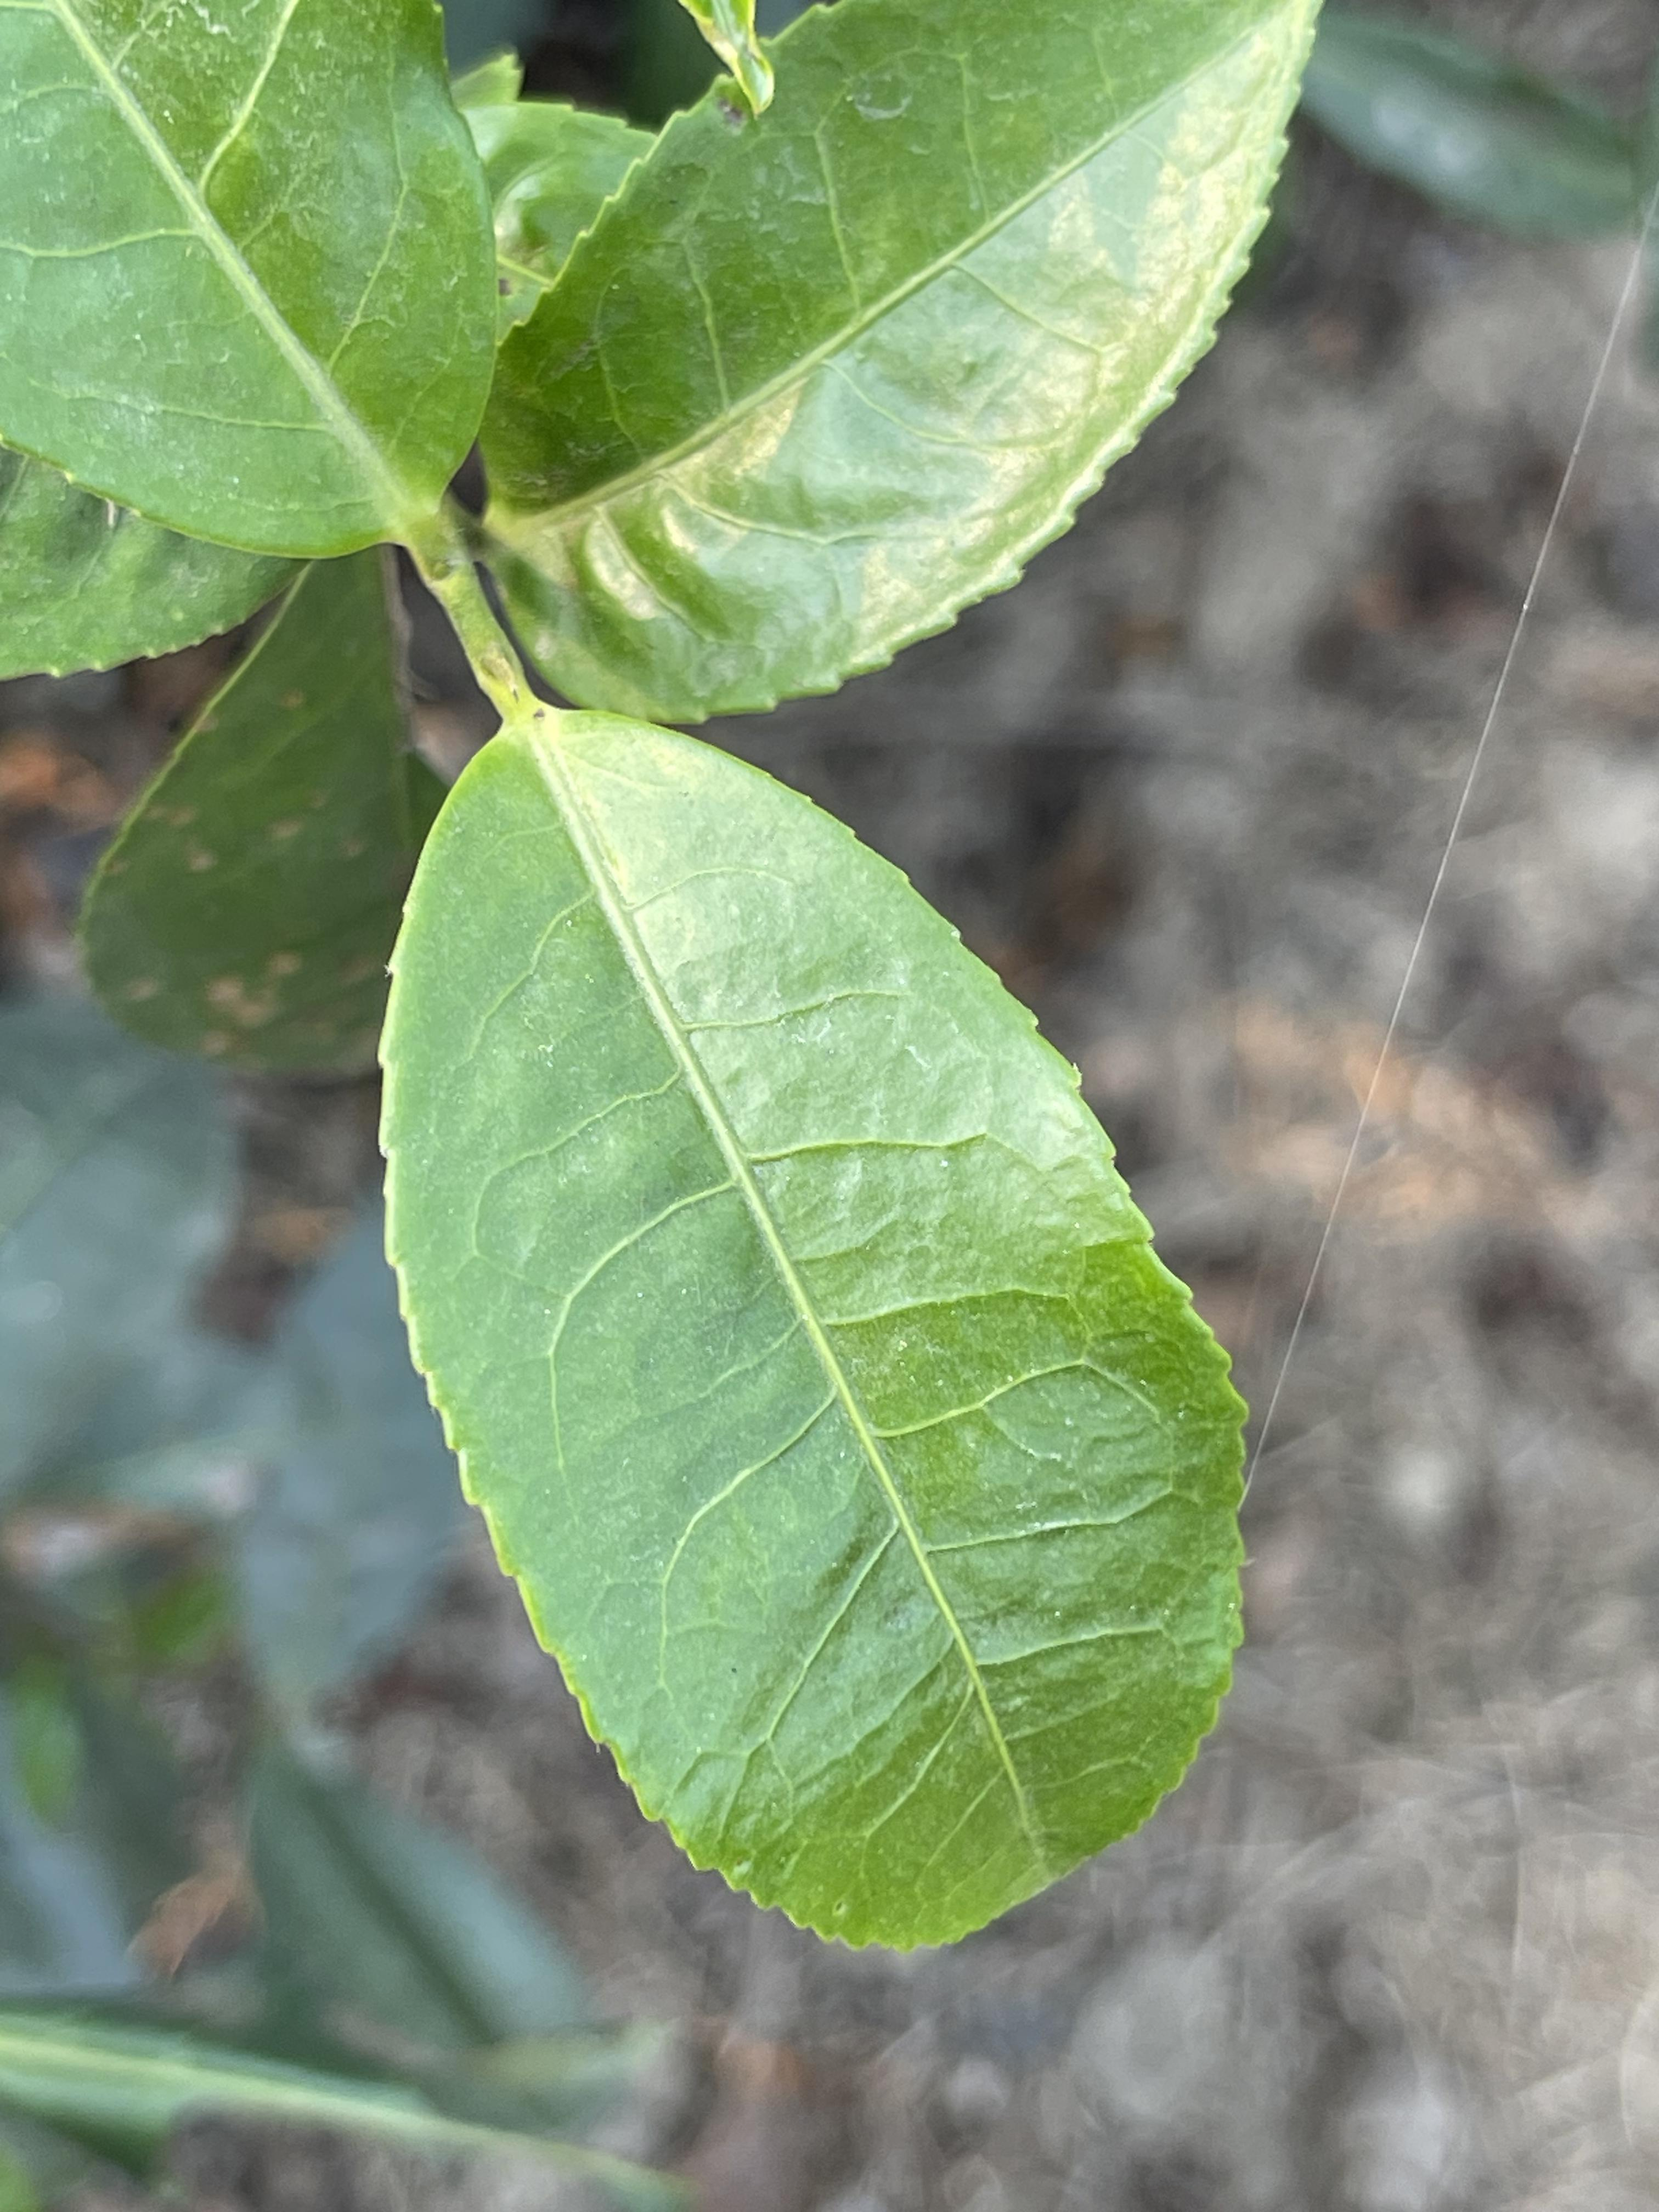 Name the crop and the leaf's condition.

tea, healthy leaf
